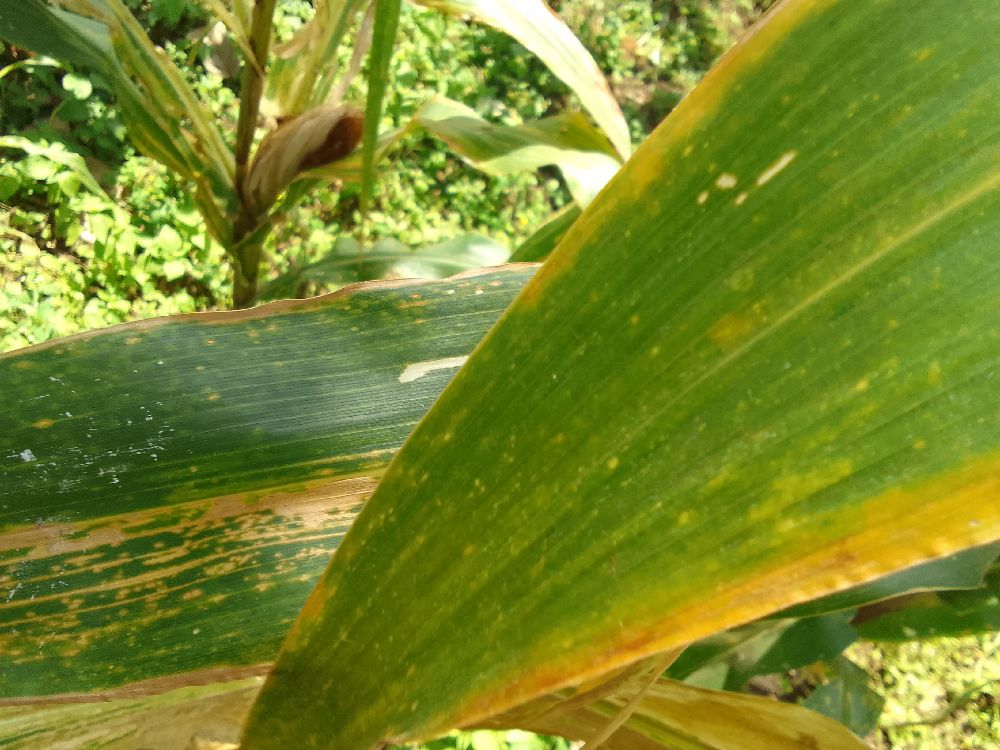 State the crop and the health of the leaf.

maize, maize lethal necrosis
